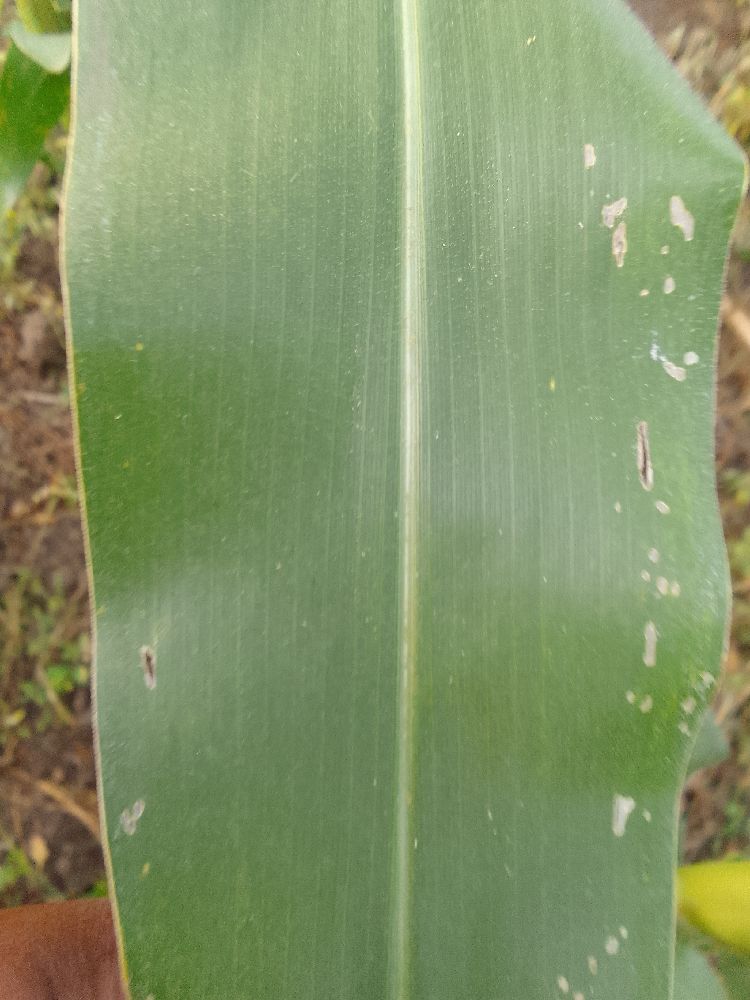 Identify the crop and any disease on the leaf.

maize, healthy
